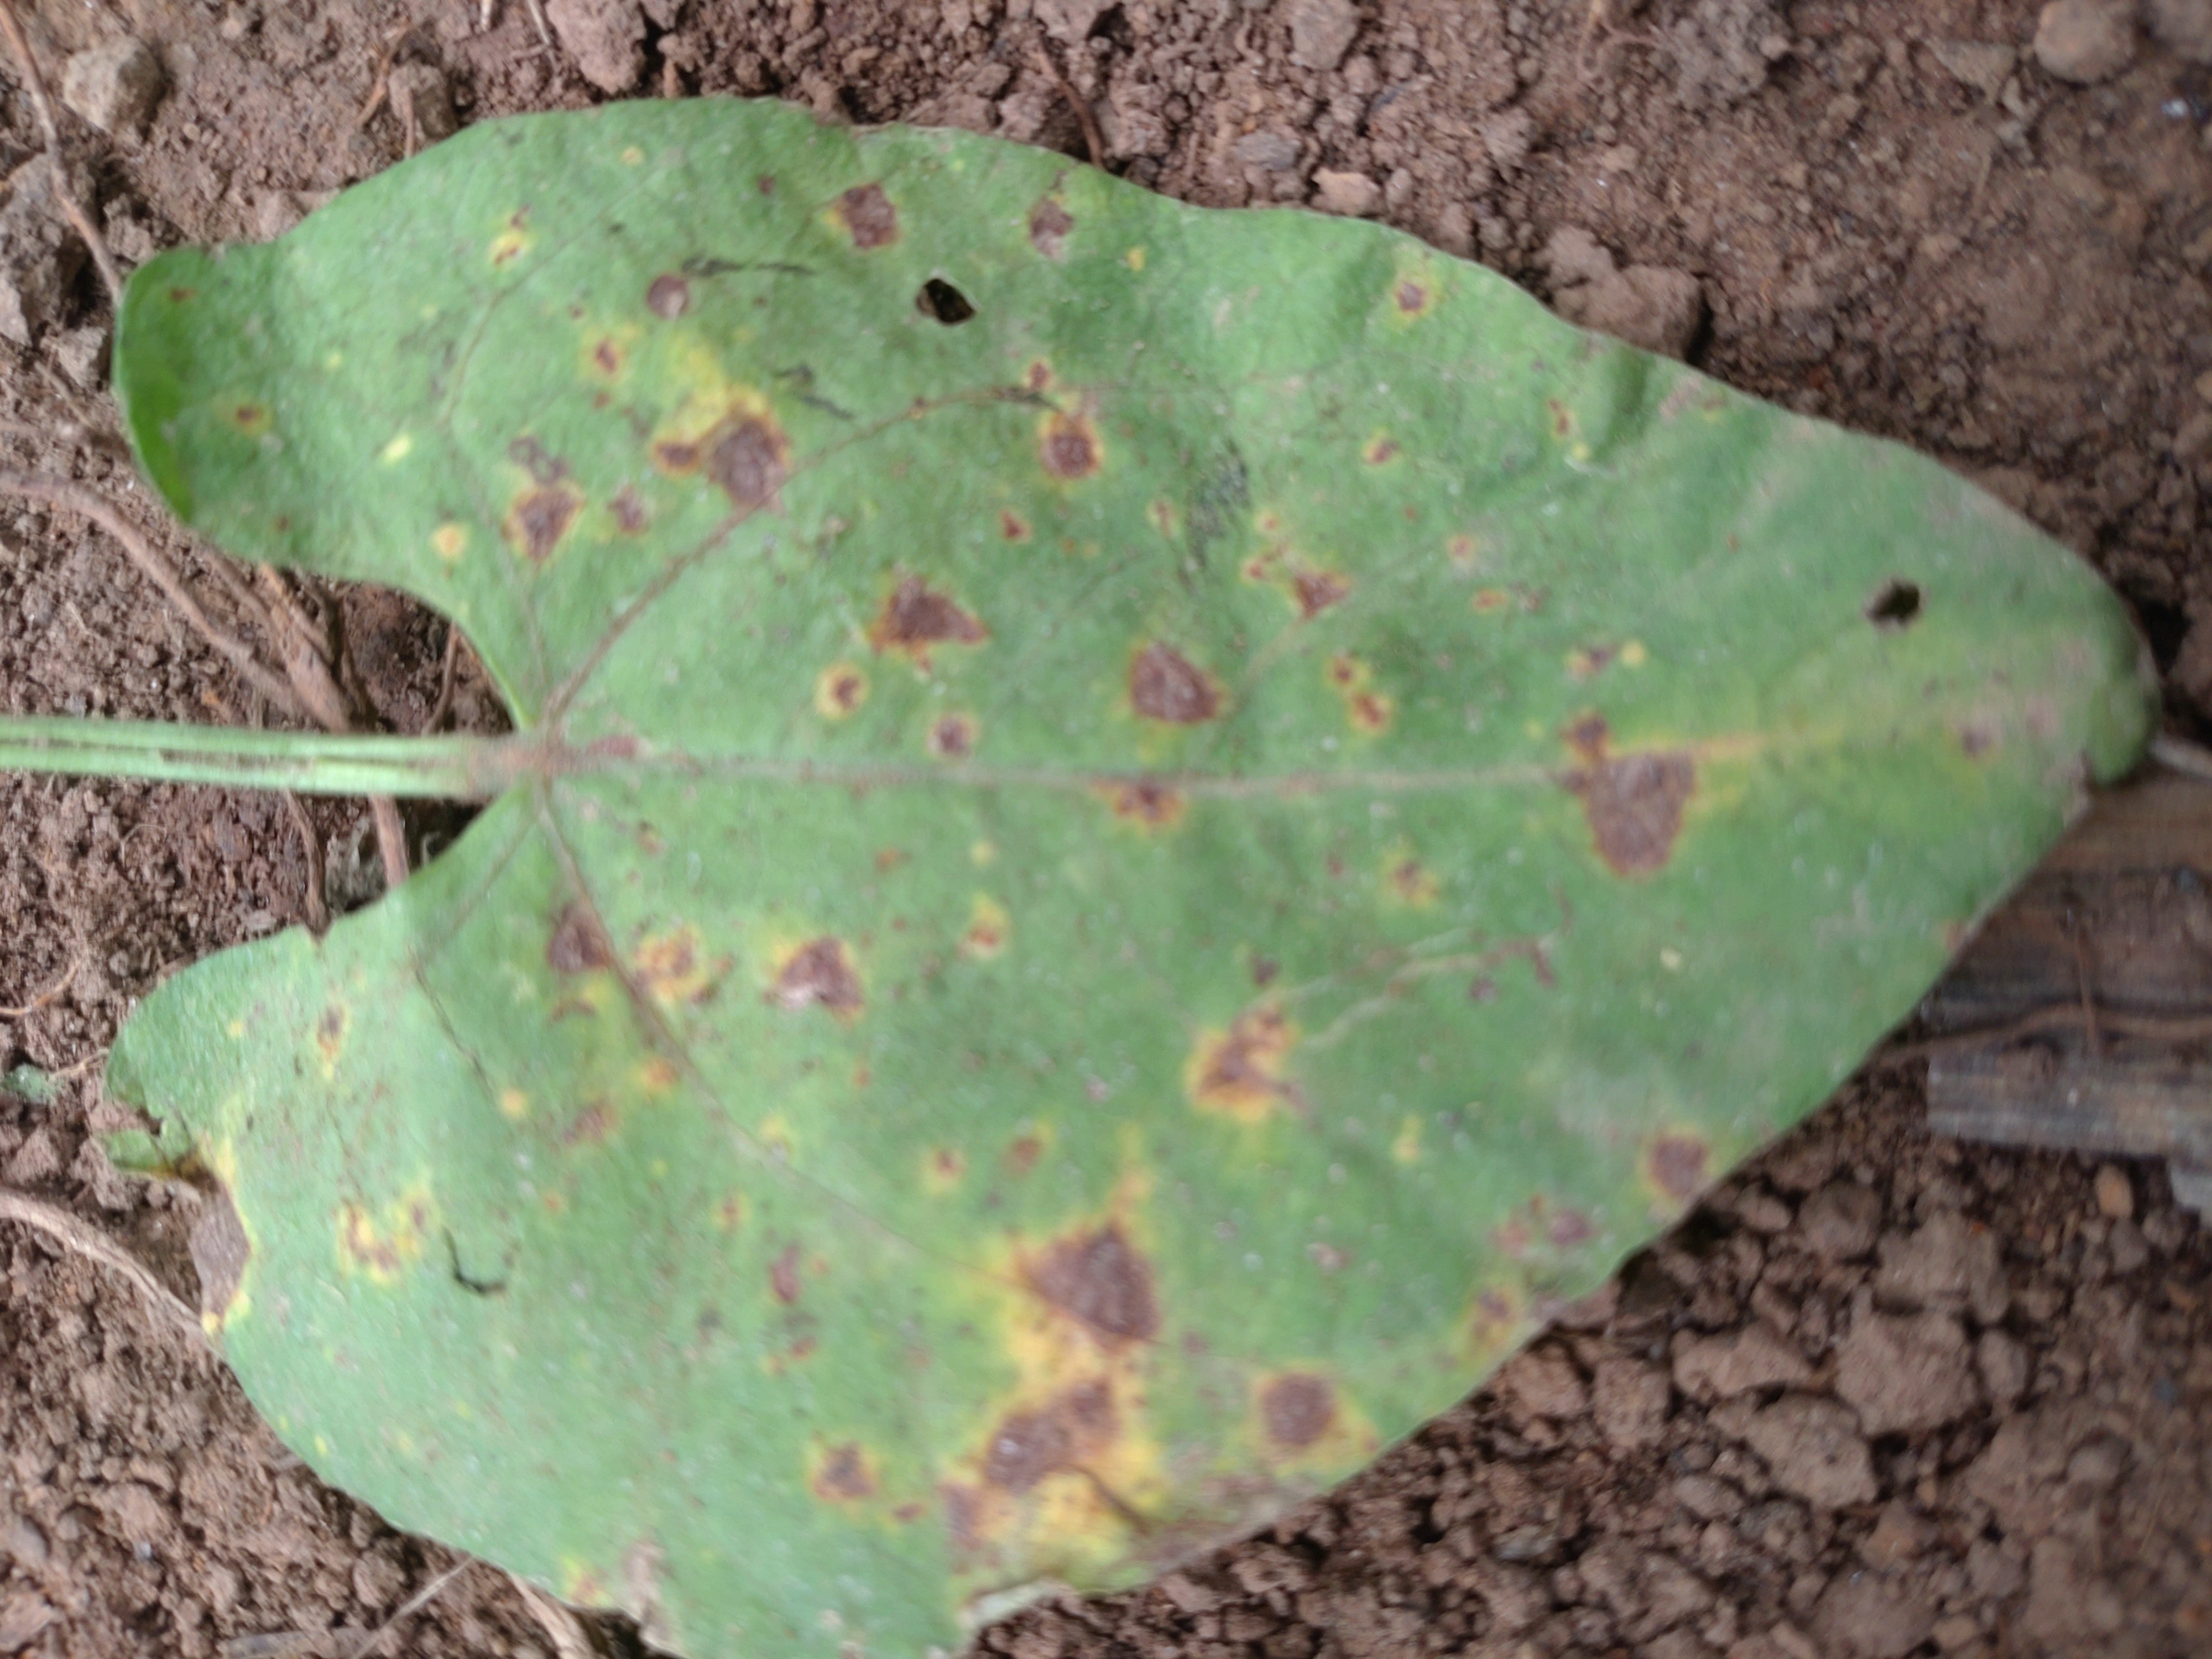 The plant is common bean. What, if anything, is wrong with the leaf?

rust
